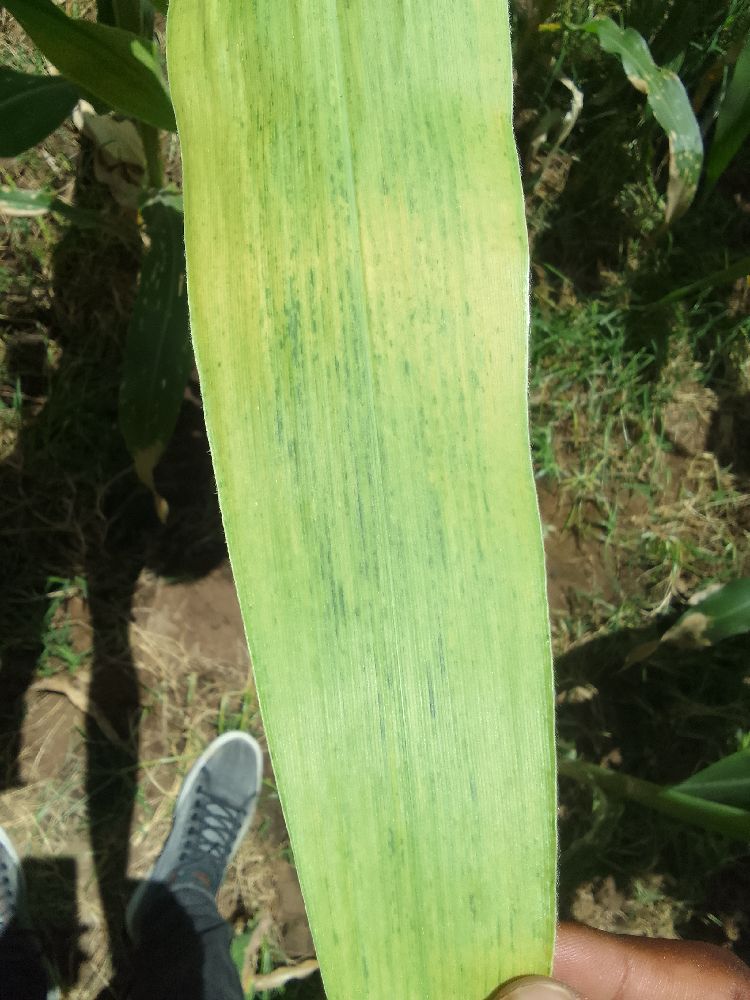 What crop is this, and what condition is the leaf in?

maize, maize lethal necrosis
